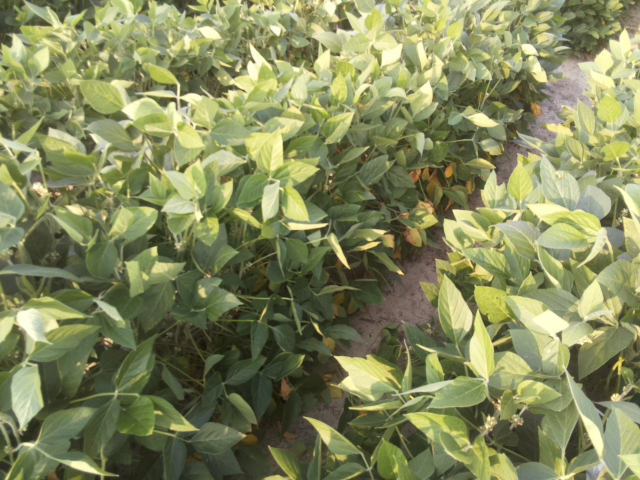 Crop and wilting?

soybean, leaflets folding inward at secondary pulvinus with no turgor loss in leaflets or petioles
